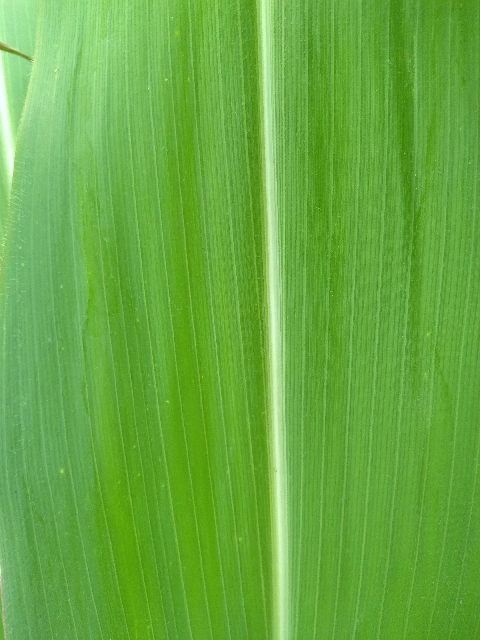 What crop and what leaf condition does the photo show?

maize, healthy
